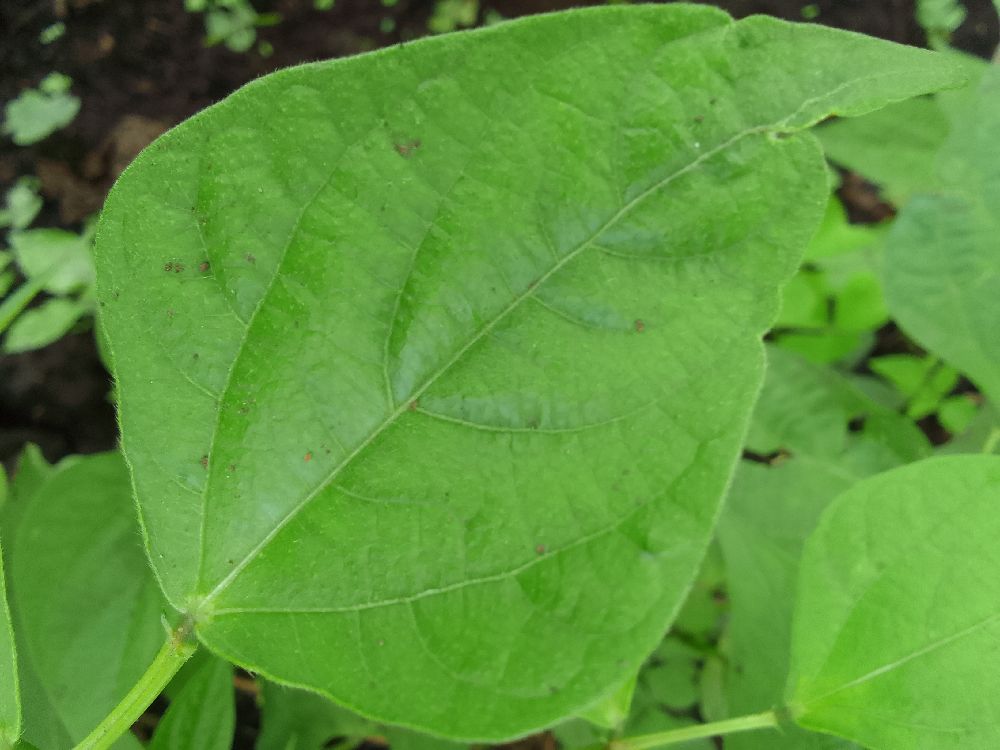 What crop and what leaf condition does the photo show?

common bean, healthy
